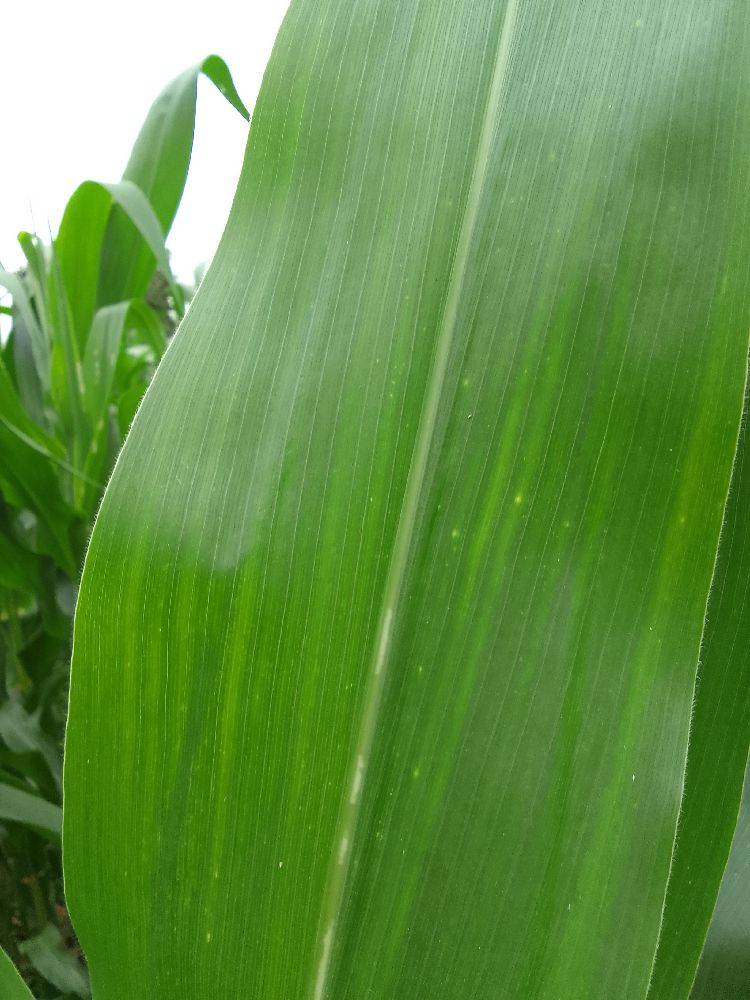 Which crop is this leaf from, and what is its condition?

maize, healthy
